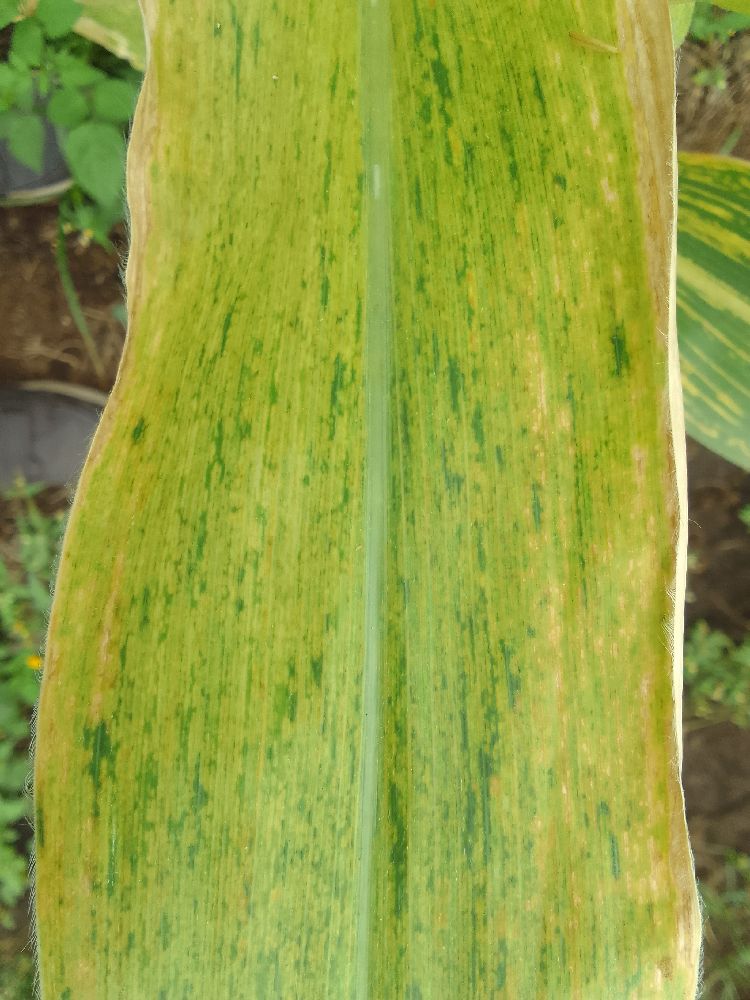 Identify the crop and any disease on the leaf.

maize, maize lethal necrosis
